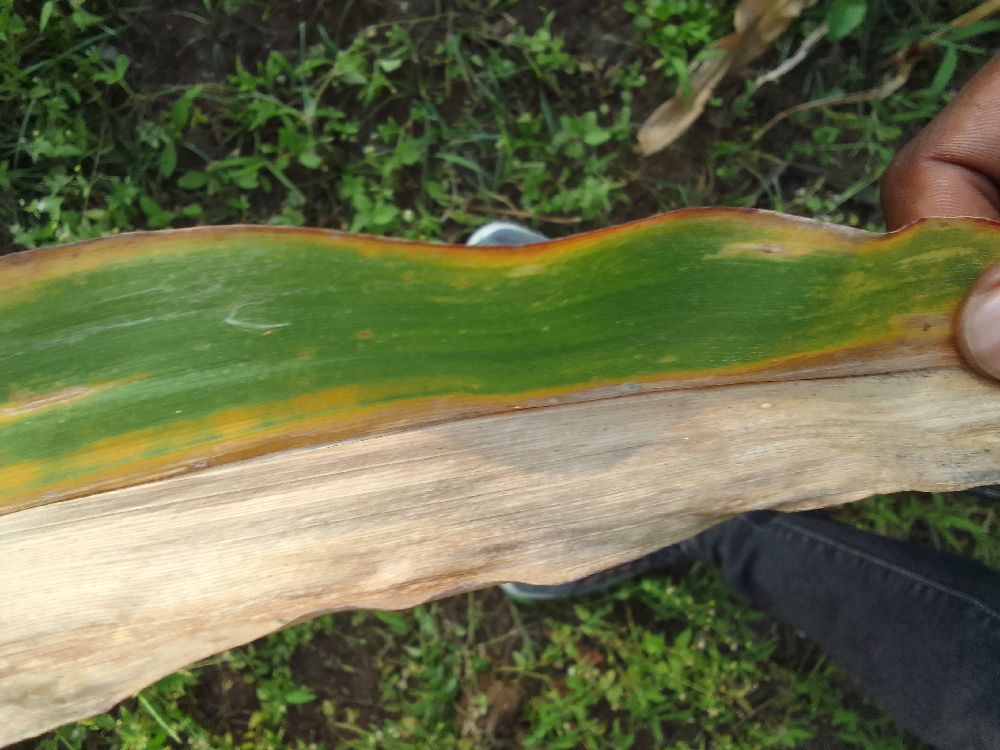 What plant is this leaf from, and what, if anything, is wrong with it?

maize, maize lethal necrosis
